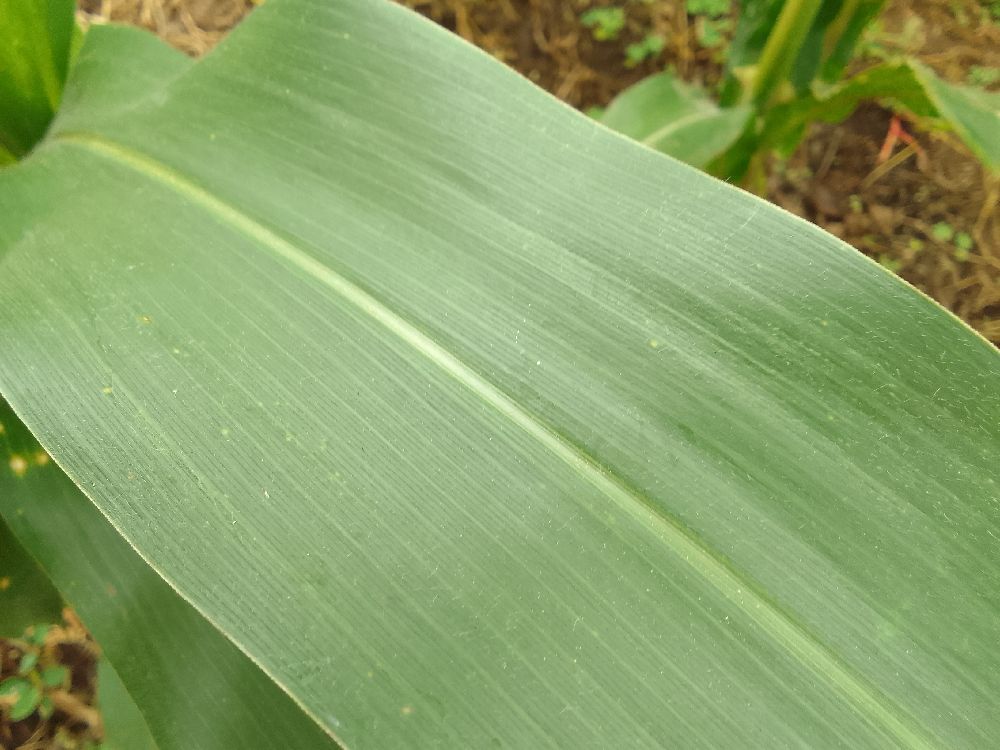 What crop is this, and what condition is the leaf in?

maize, healthy
